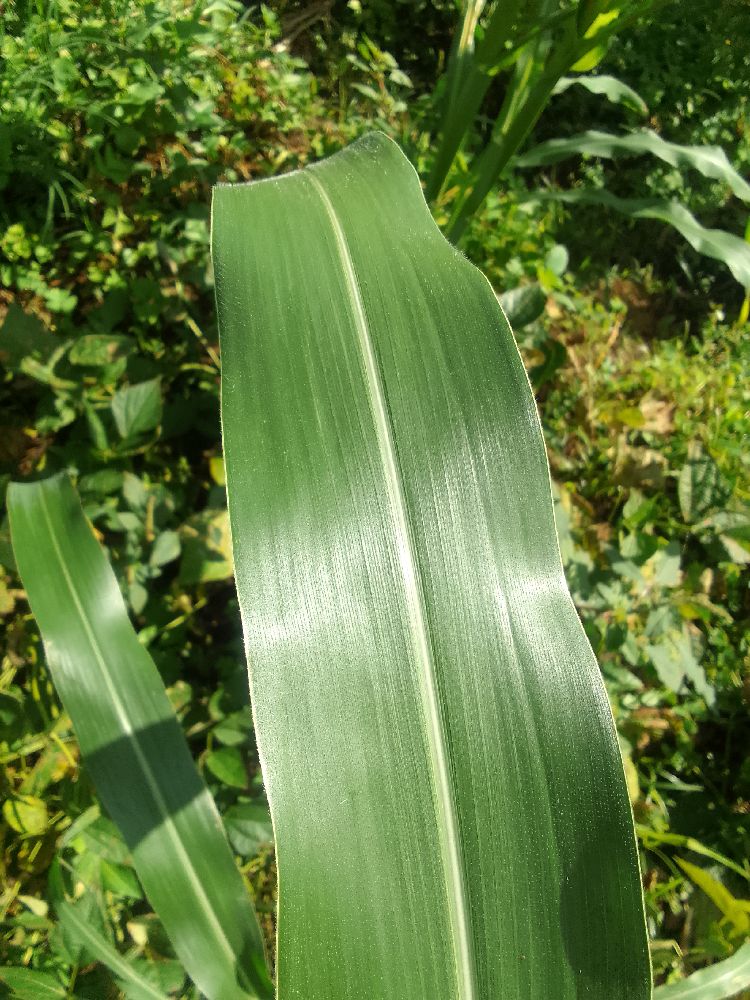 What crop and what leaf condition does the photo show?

maize, healthy
